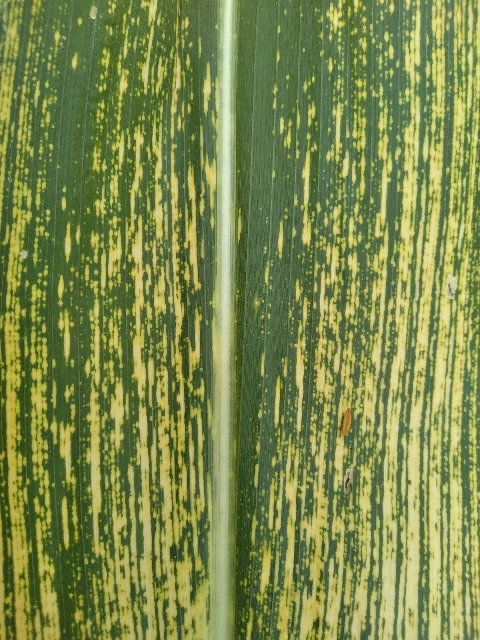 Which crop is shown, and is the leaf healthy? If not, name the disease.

maize, maize streak virus
